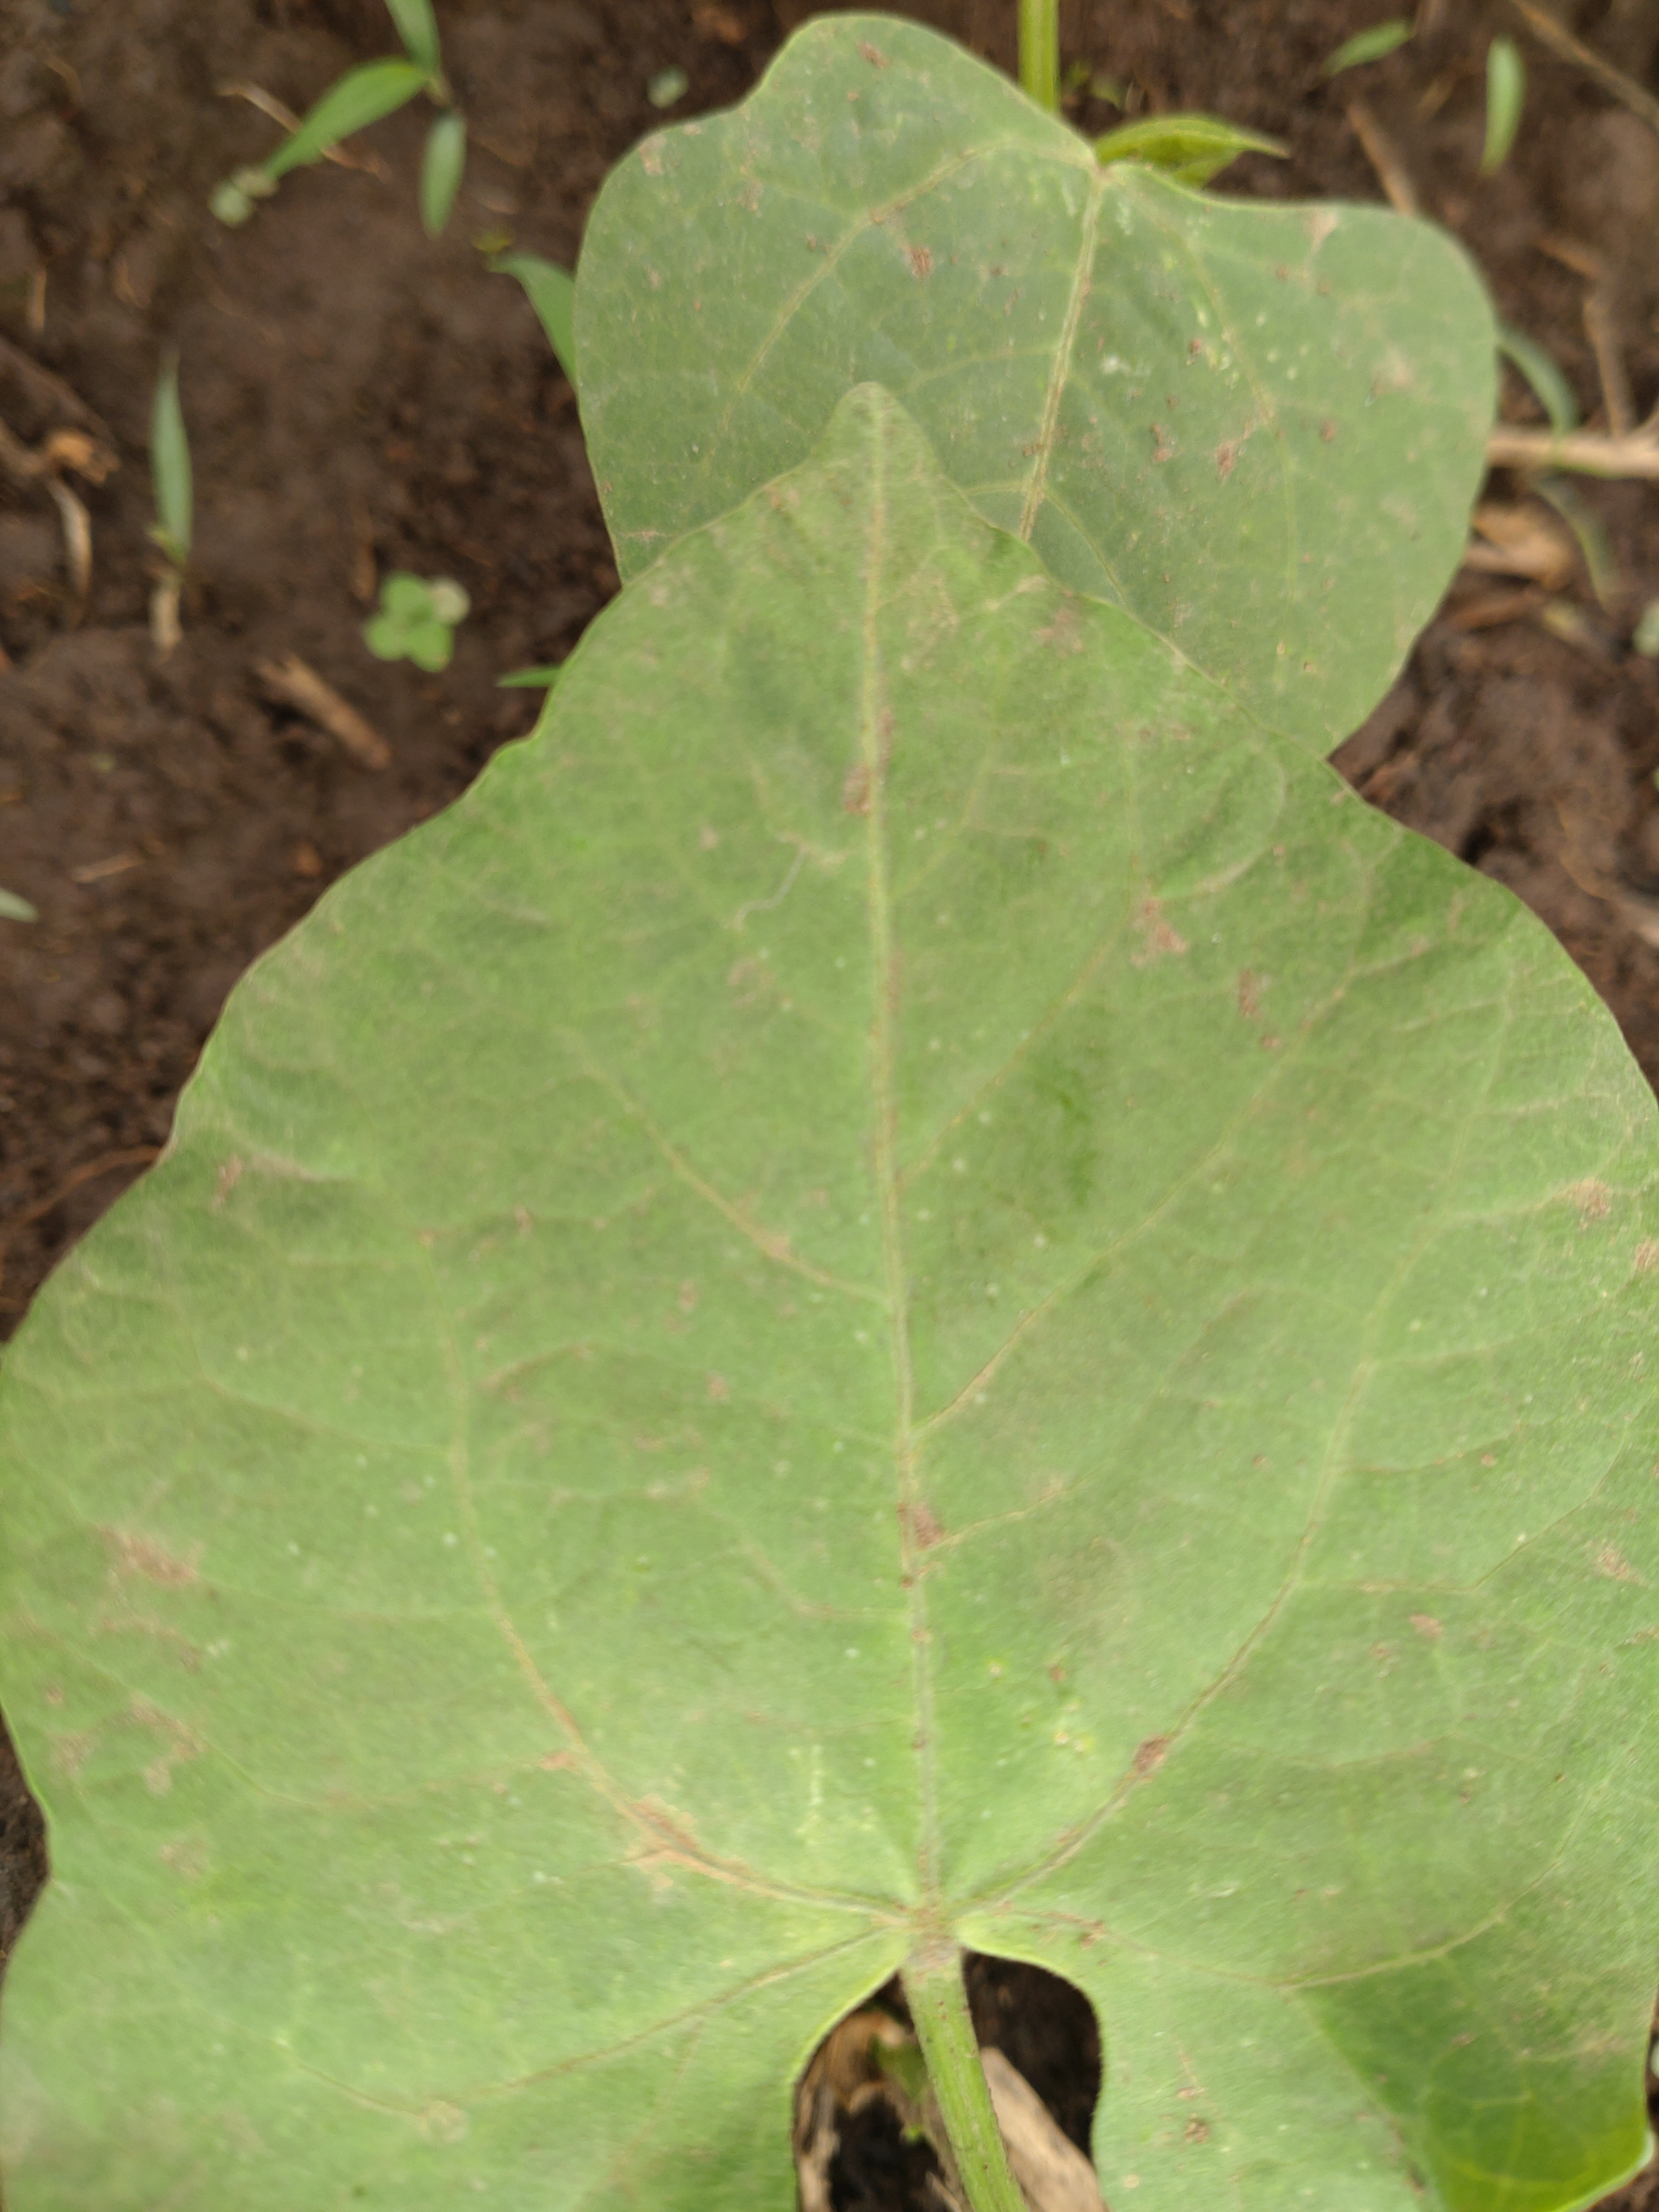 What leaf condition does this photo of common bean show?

healthy
